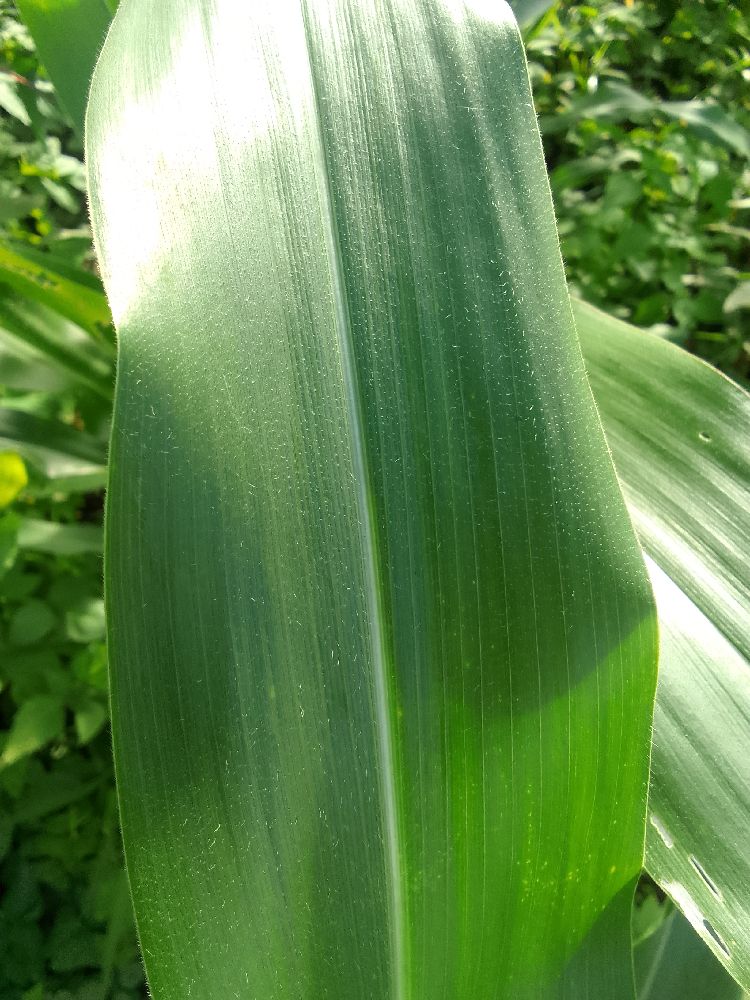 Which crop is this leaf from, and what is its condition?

maize, healthy
